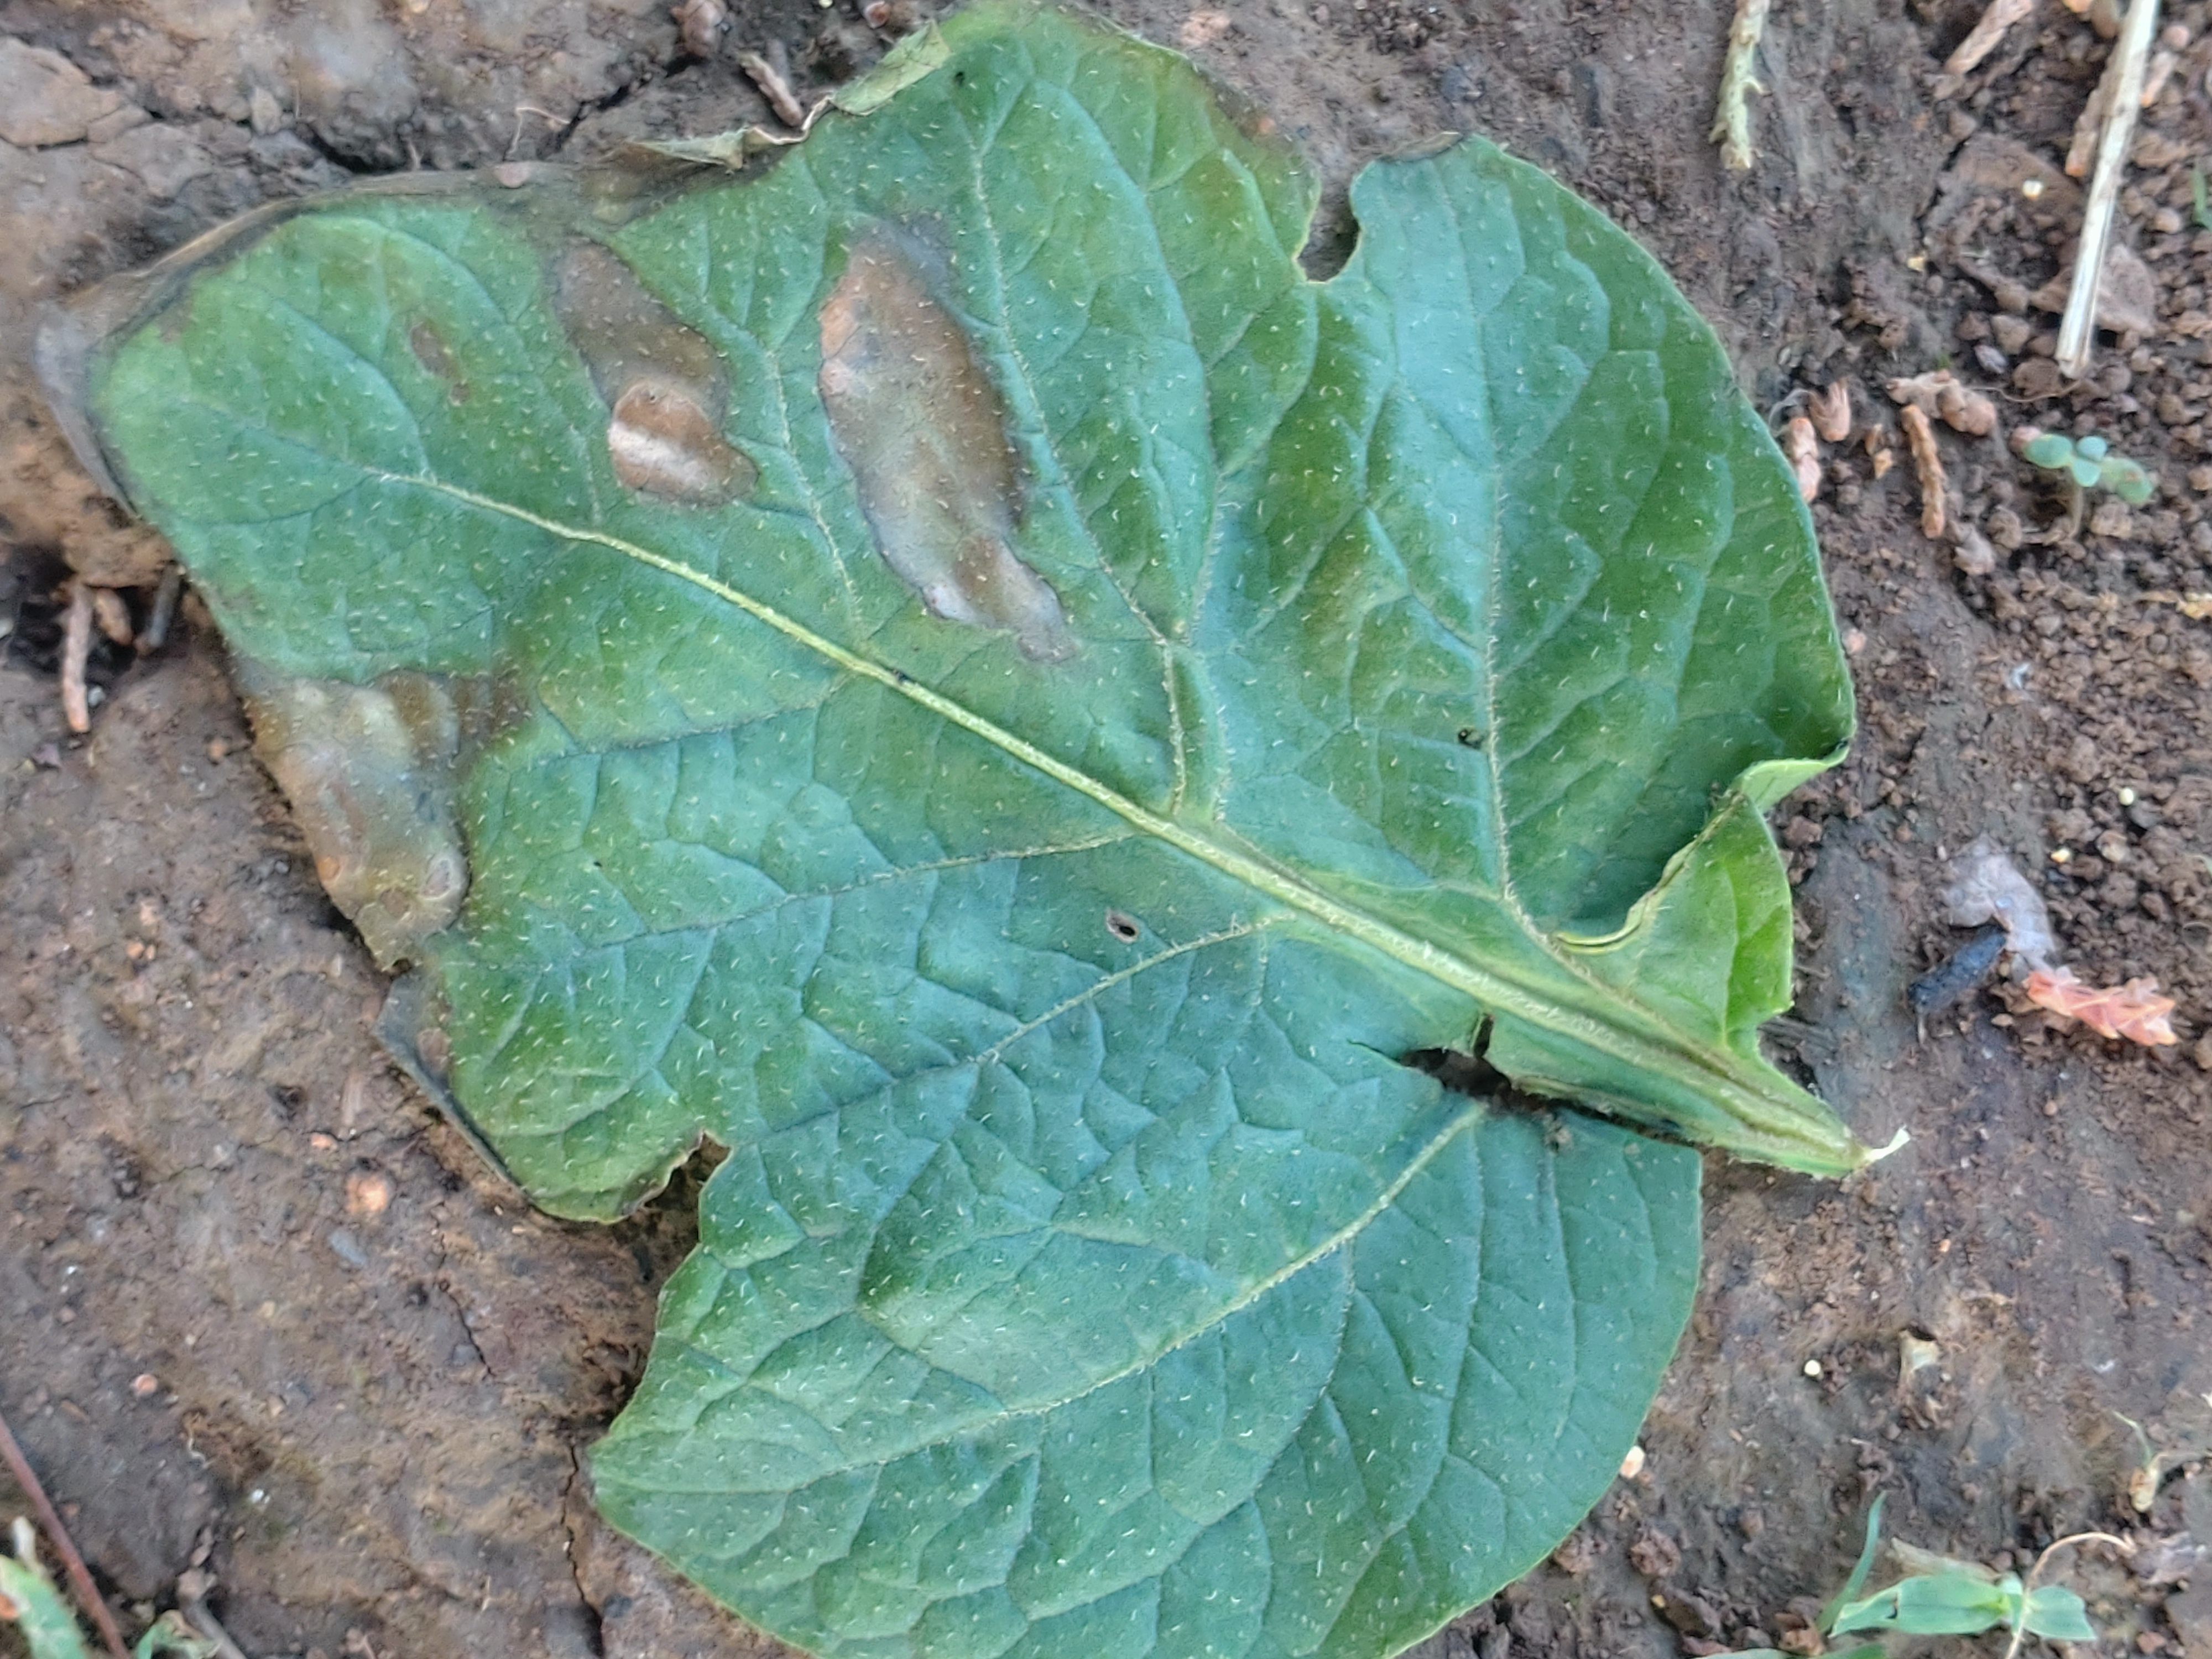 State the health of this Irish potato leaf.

early blight
